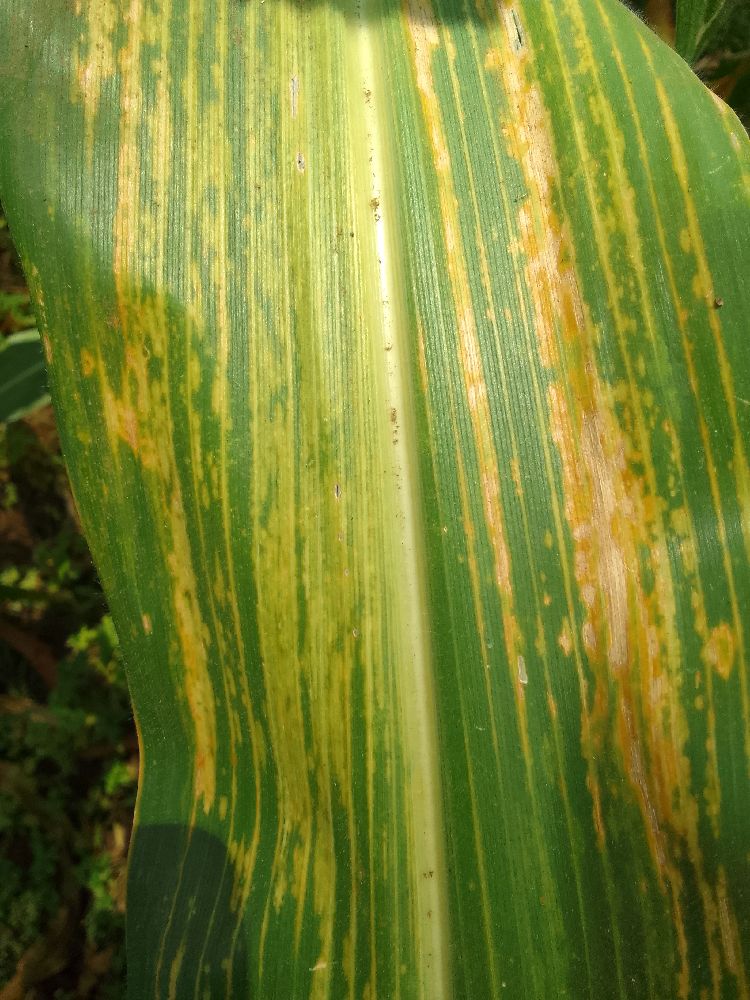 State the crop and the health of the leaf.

maize, maize lethal necrosis
